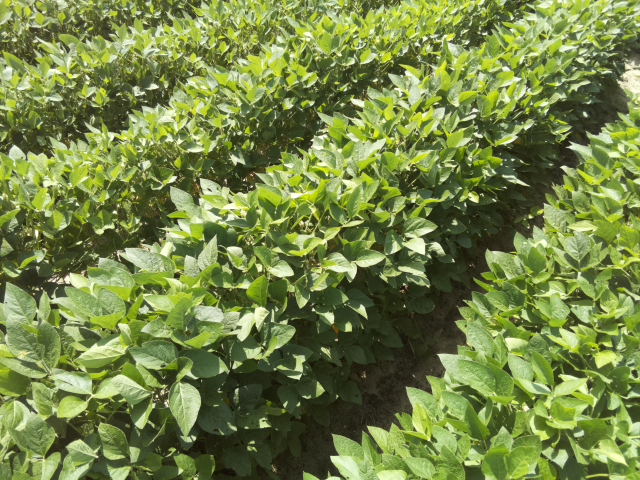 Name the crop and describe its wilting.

soybean, leaves with no wilting
